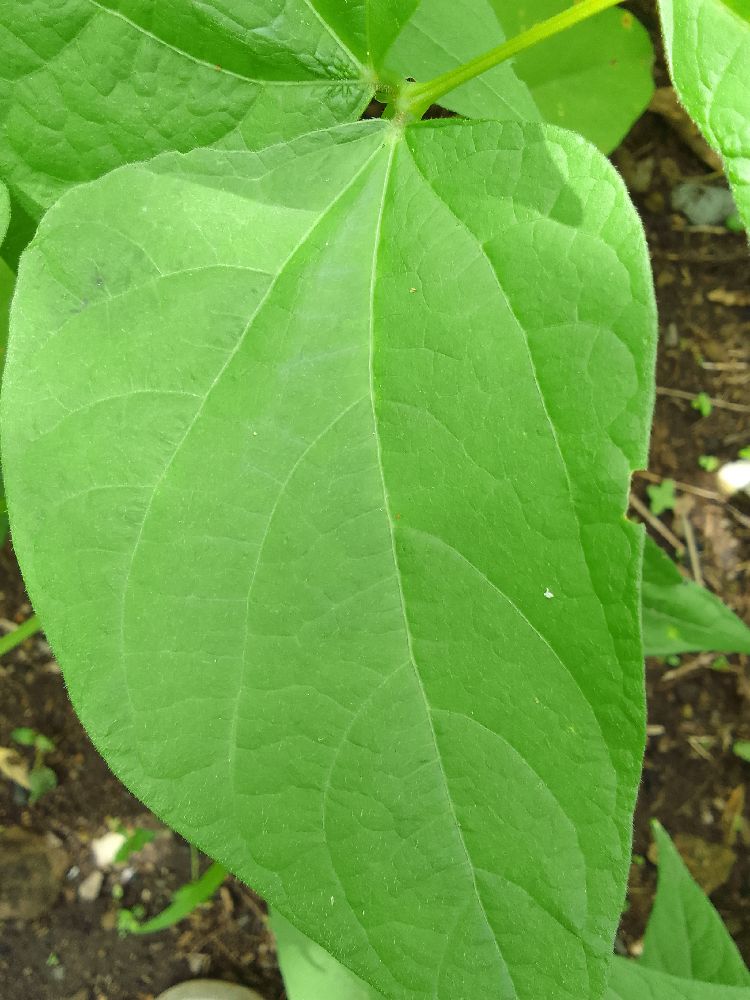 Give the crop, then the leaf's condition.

common bean, healthy
